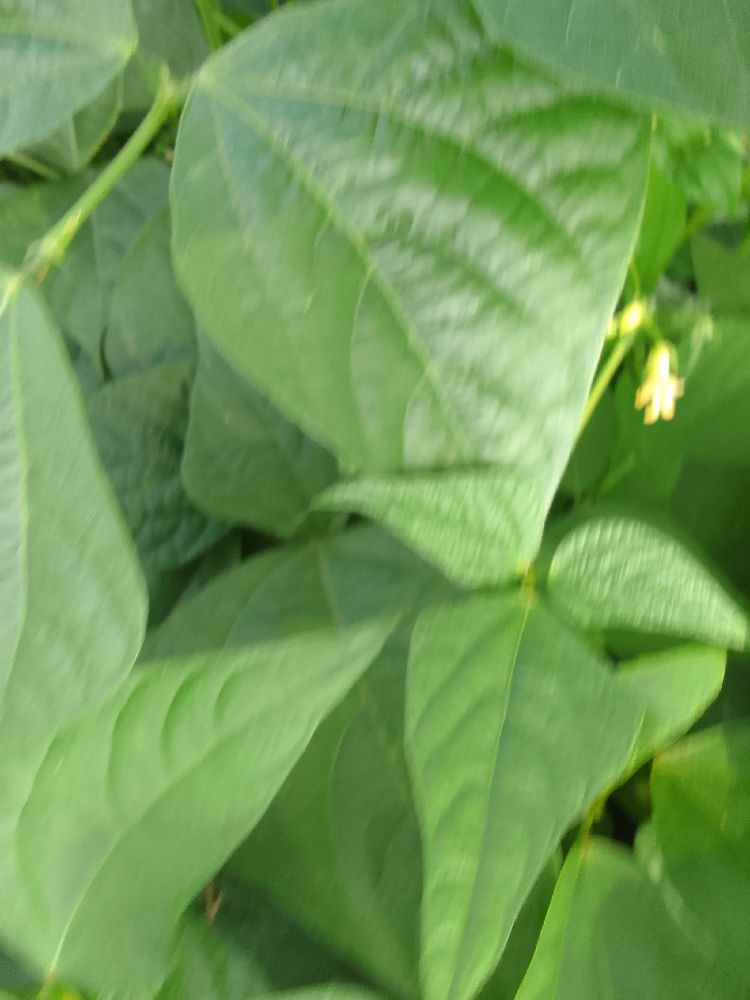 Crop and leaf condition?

common bean, healthy
